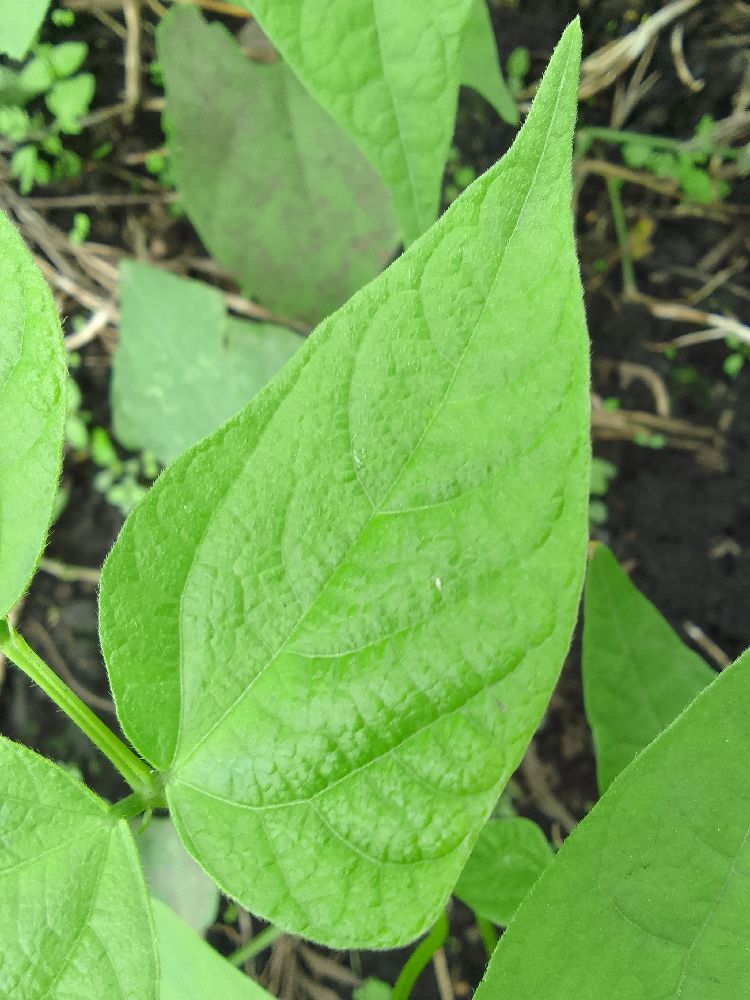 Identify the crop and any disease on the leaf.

common bean, healthy
